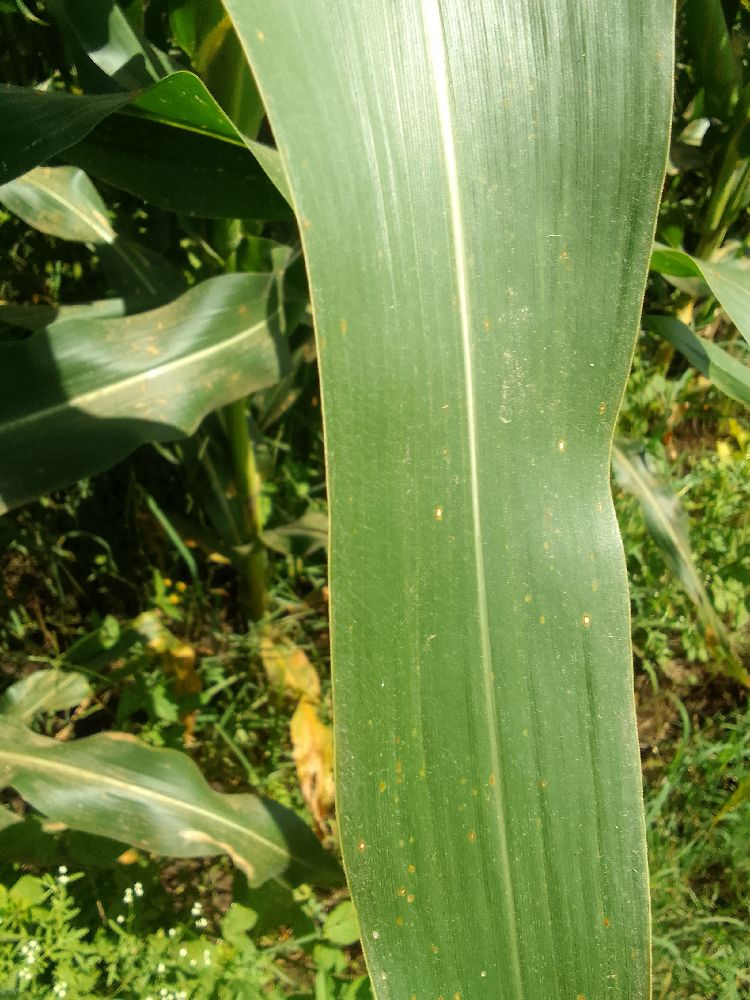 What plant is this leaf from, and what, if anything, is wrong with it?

maize, healthy
